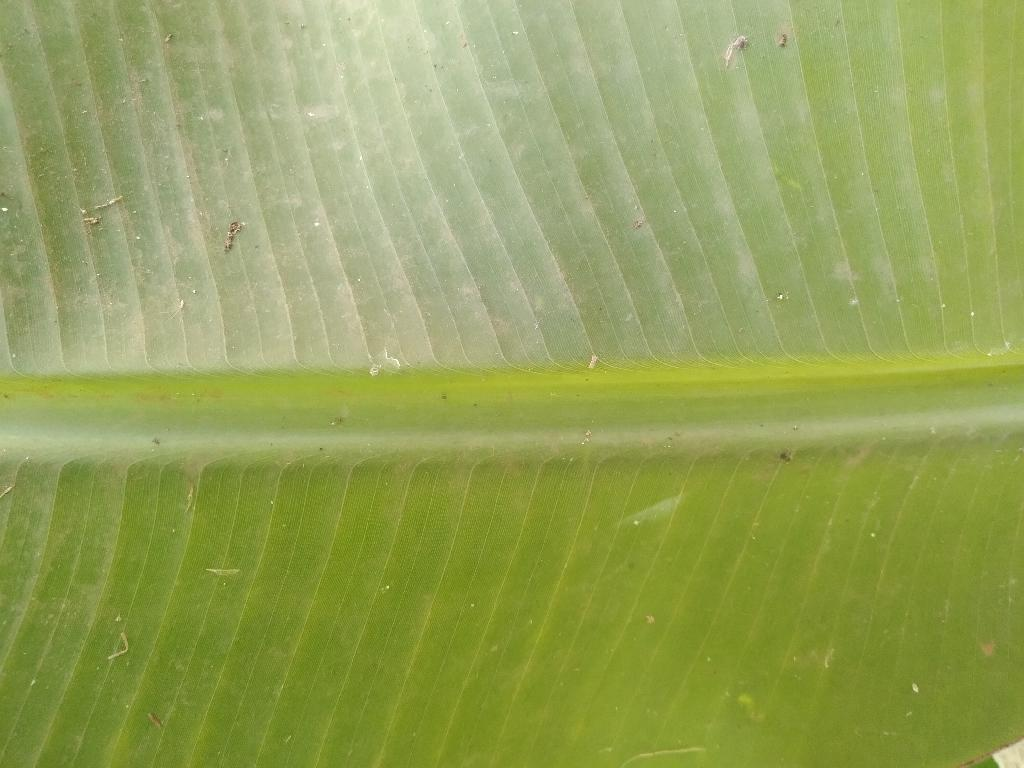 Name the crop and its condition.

banana, healthy
